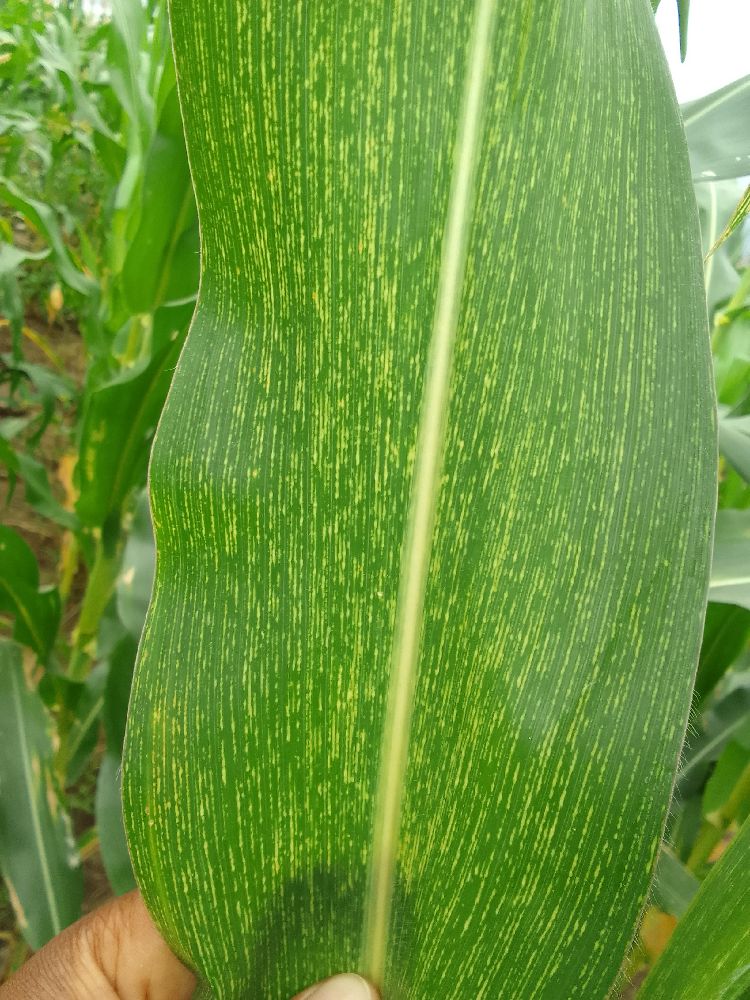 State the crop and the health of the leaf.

maize, maize streak virus
